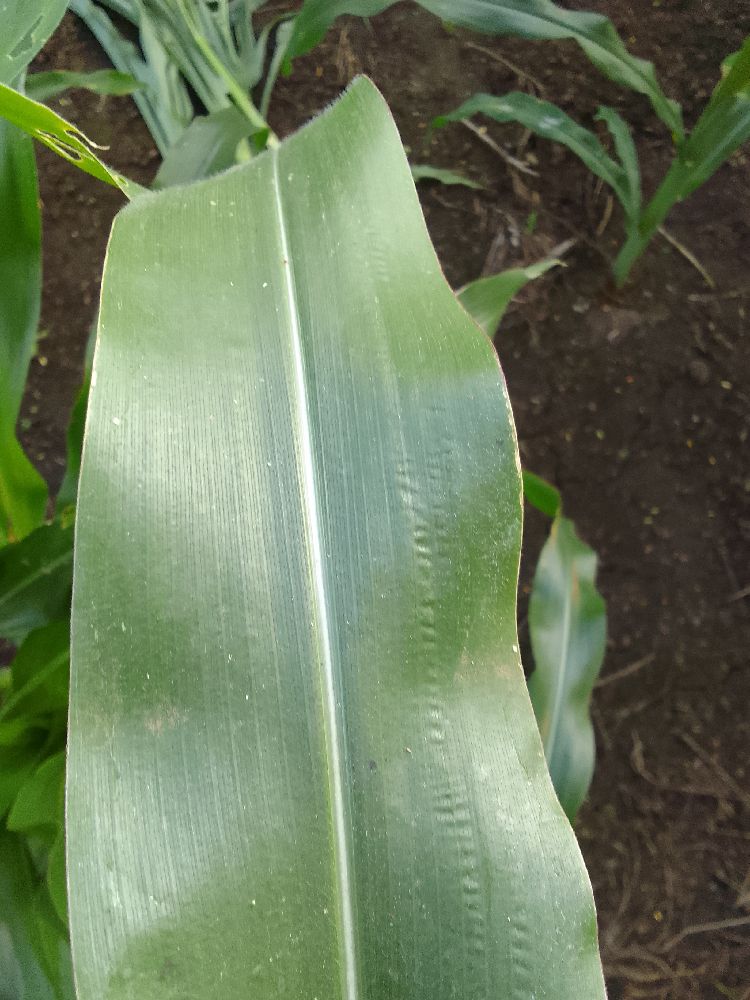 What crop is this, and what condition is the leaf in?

maize, healthy
